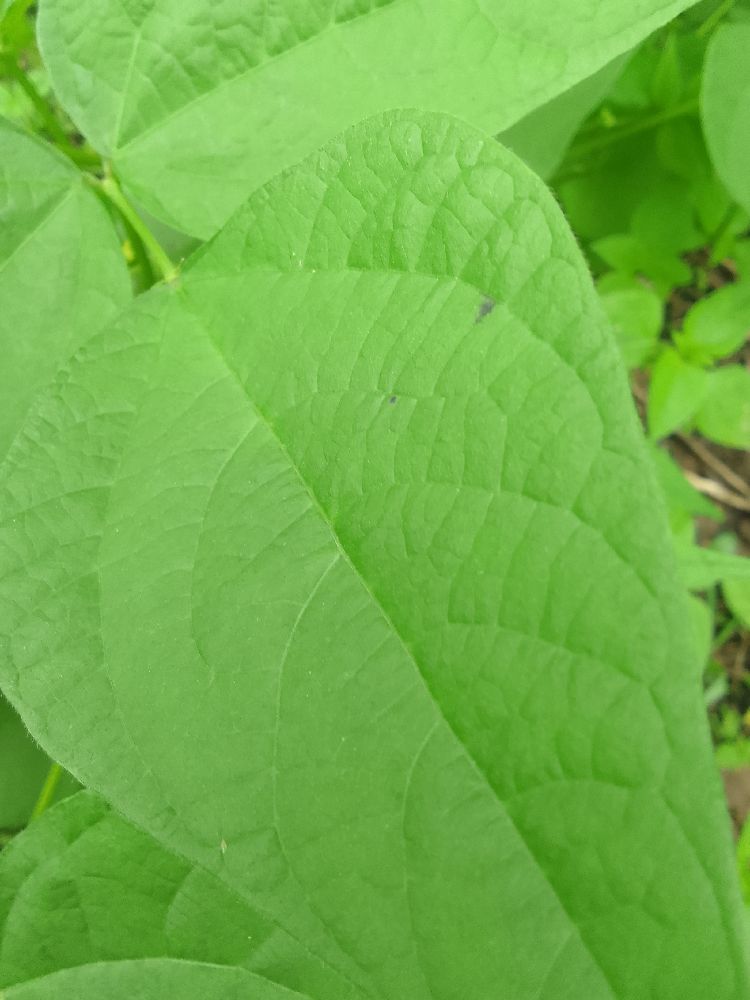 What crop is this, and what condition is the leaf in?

common bean, healthy
